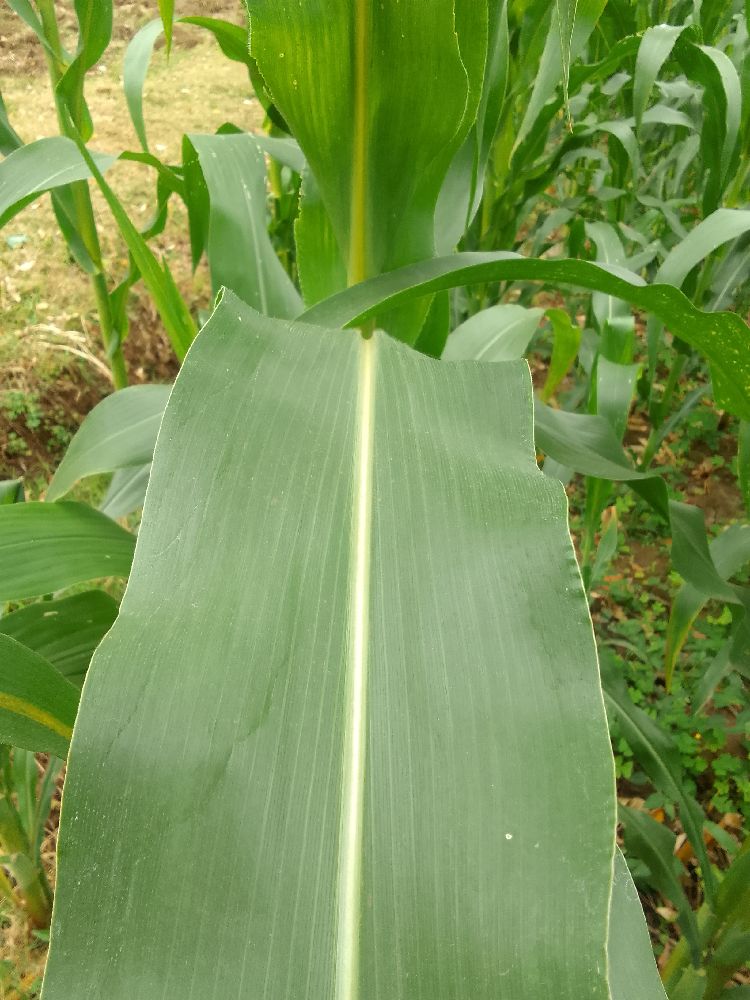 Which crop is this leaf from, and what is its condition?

maize, healthy
